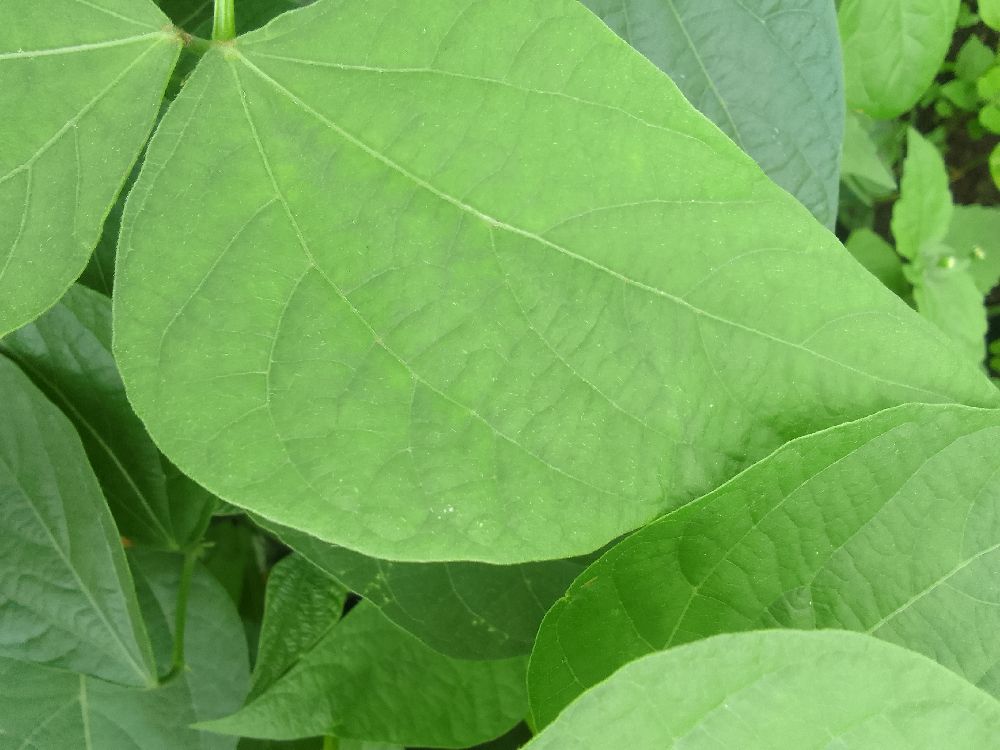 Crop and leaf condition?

common bean, healthy
